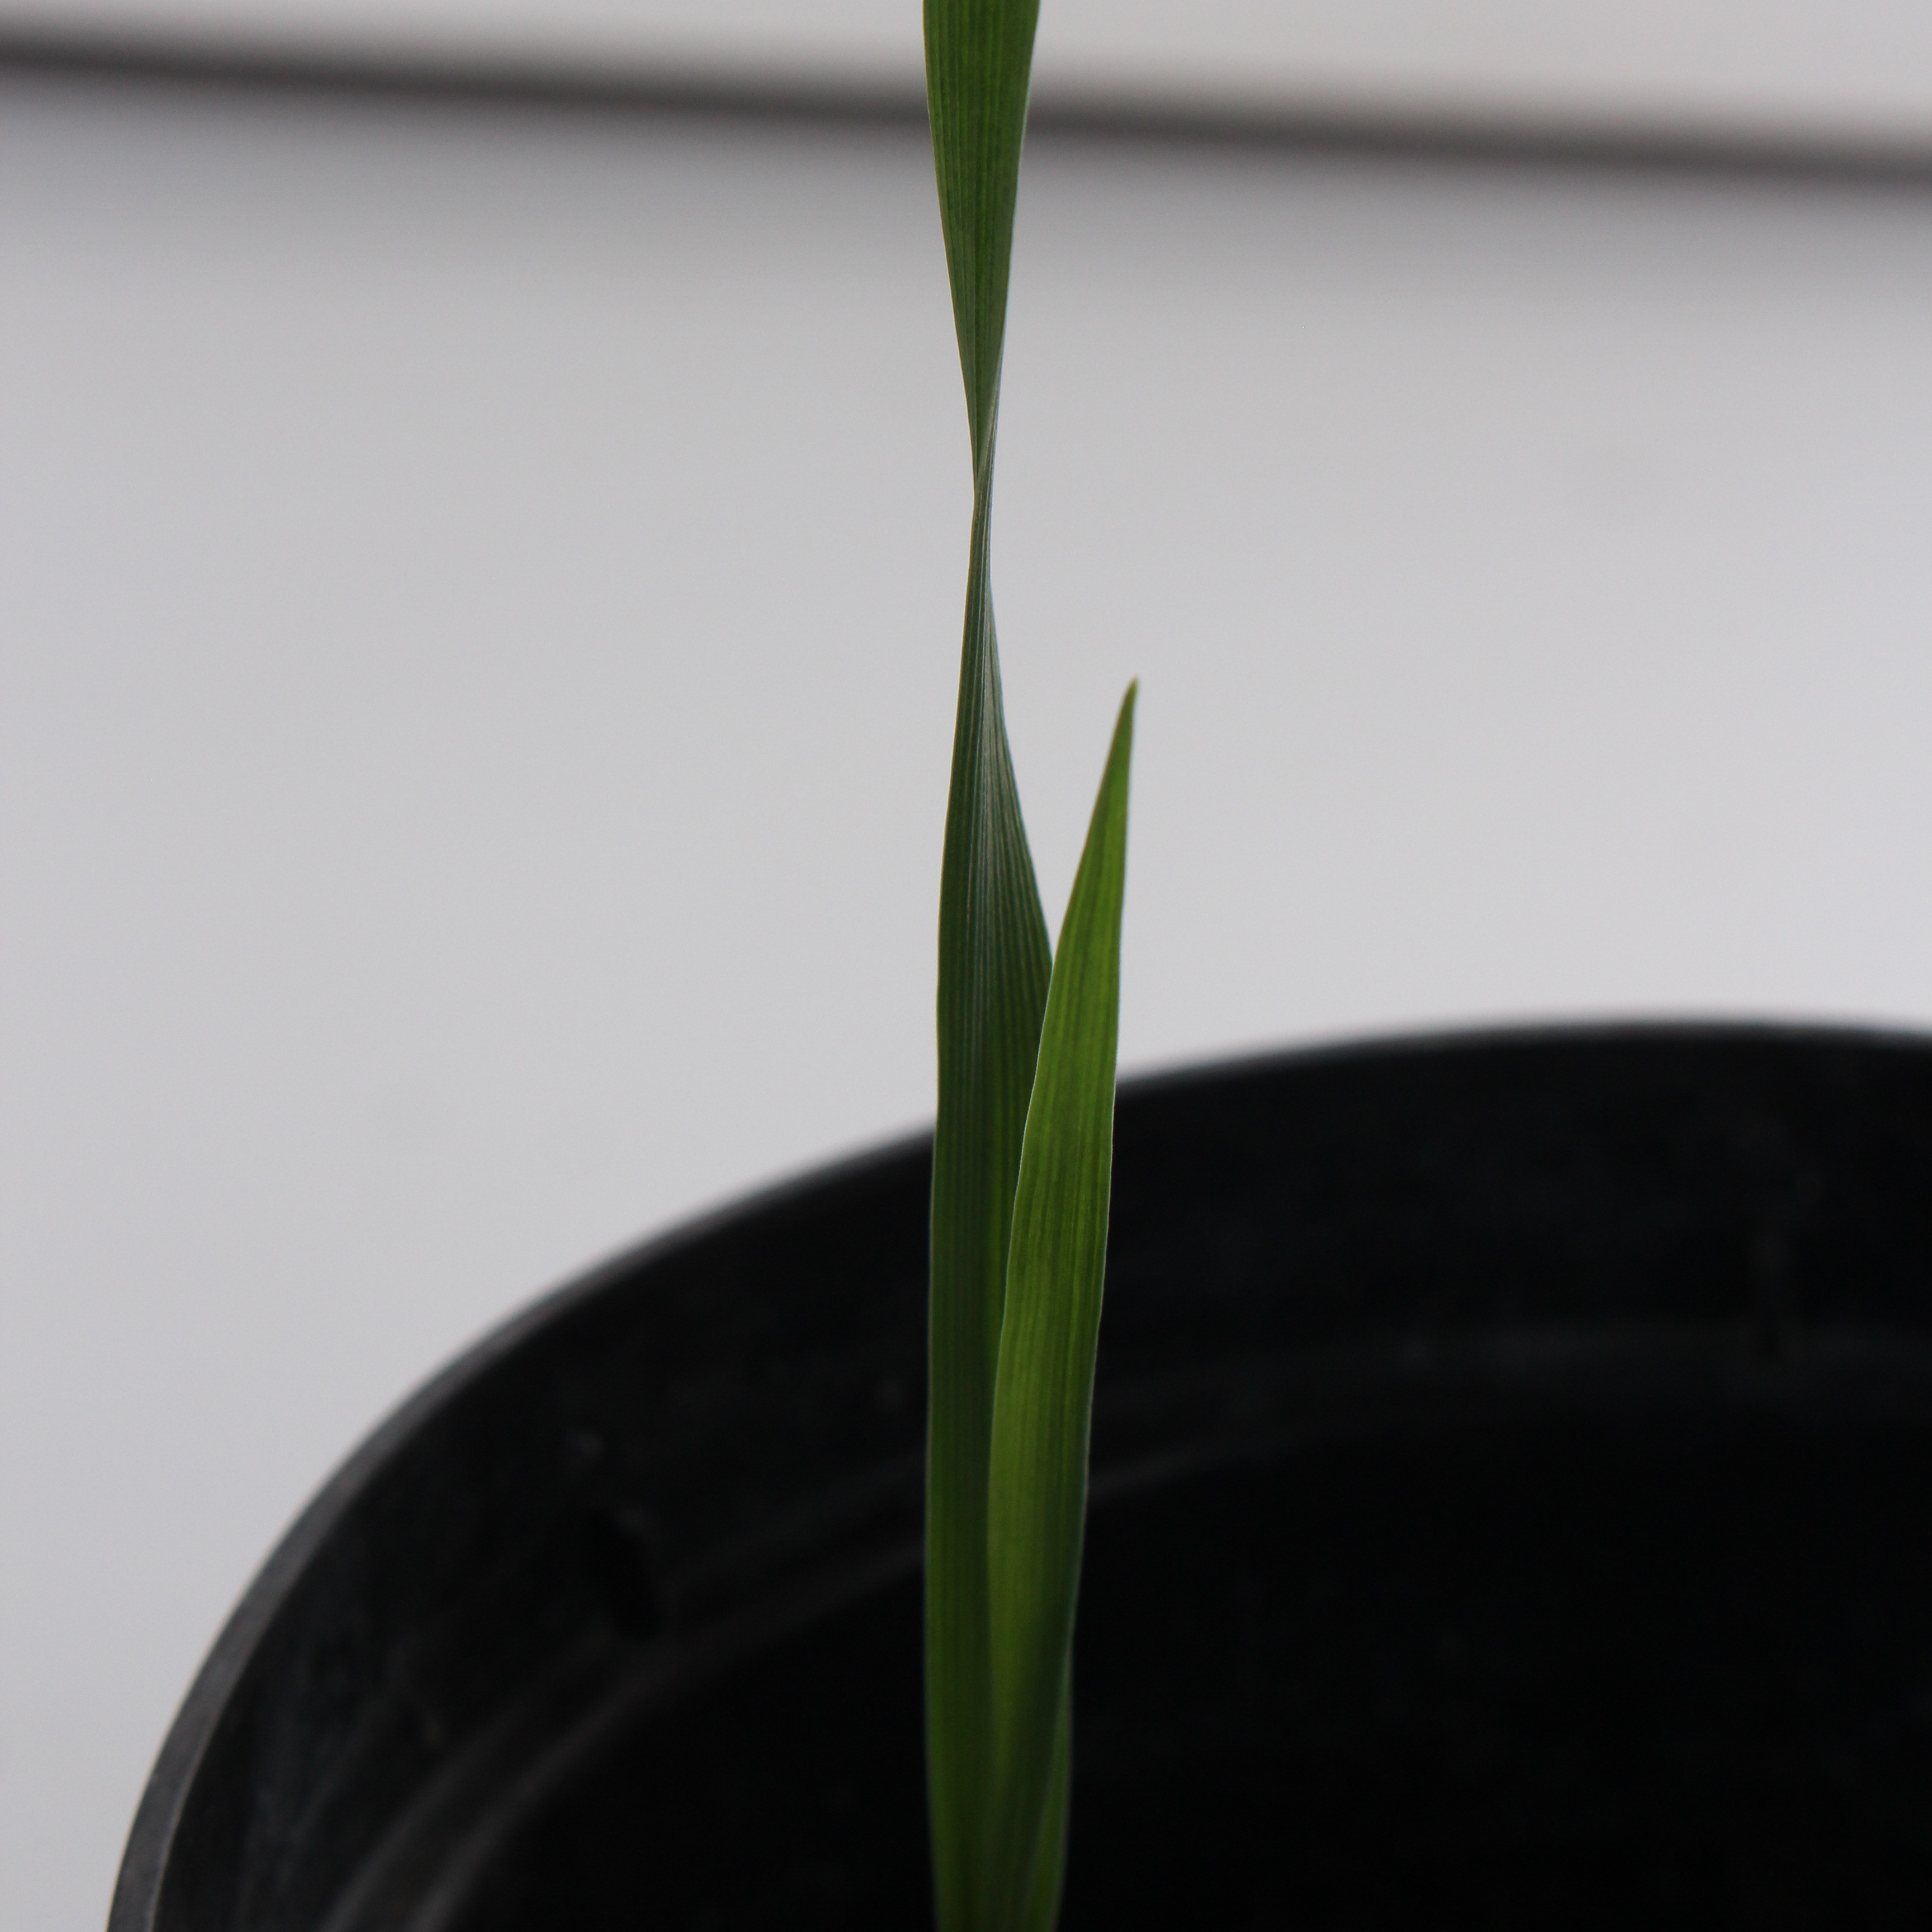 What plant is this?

Avena sterilis
